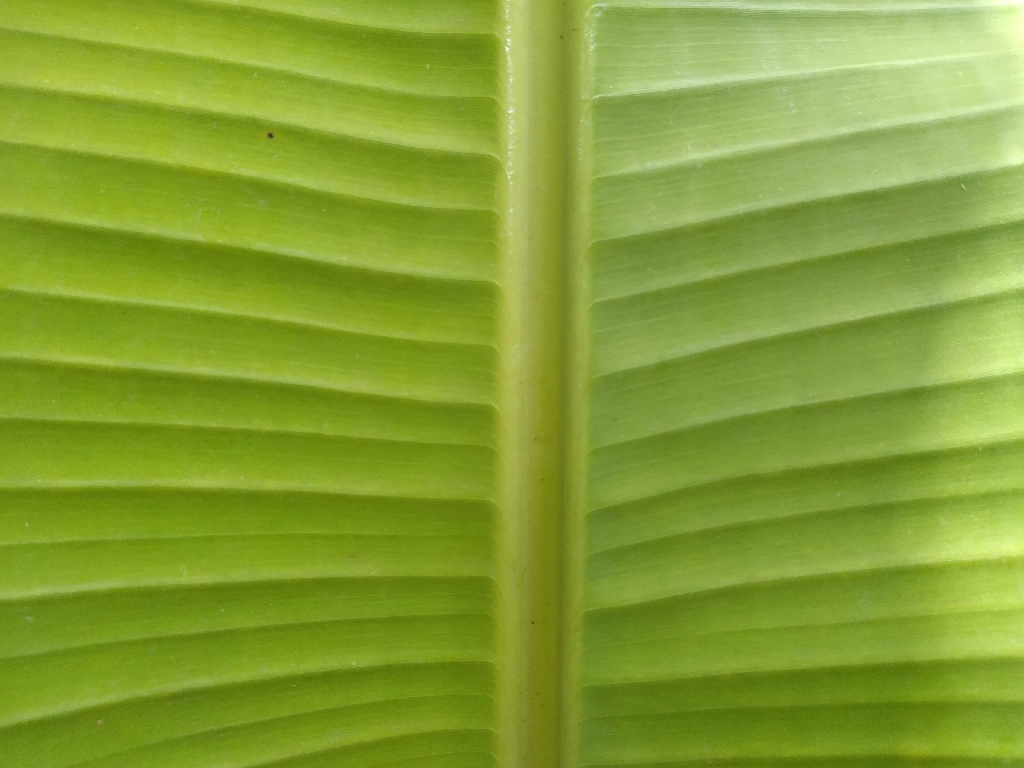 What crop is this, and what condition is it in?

banana, healthy
